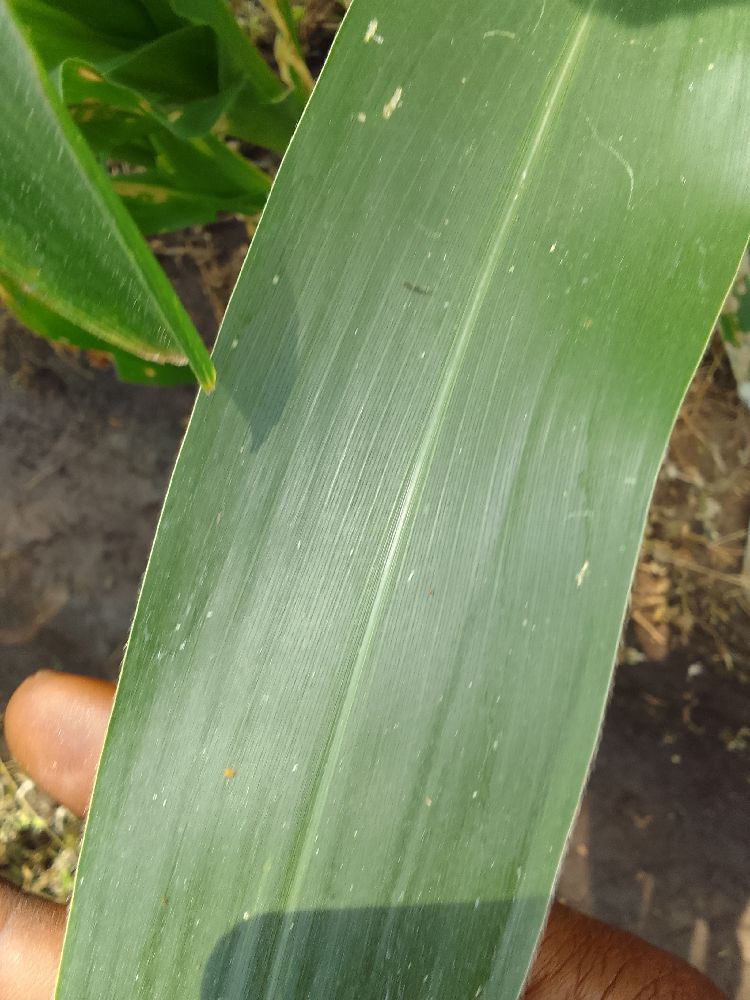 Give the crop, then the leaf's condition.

maize, healthy
